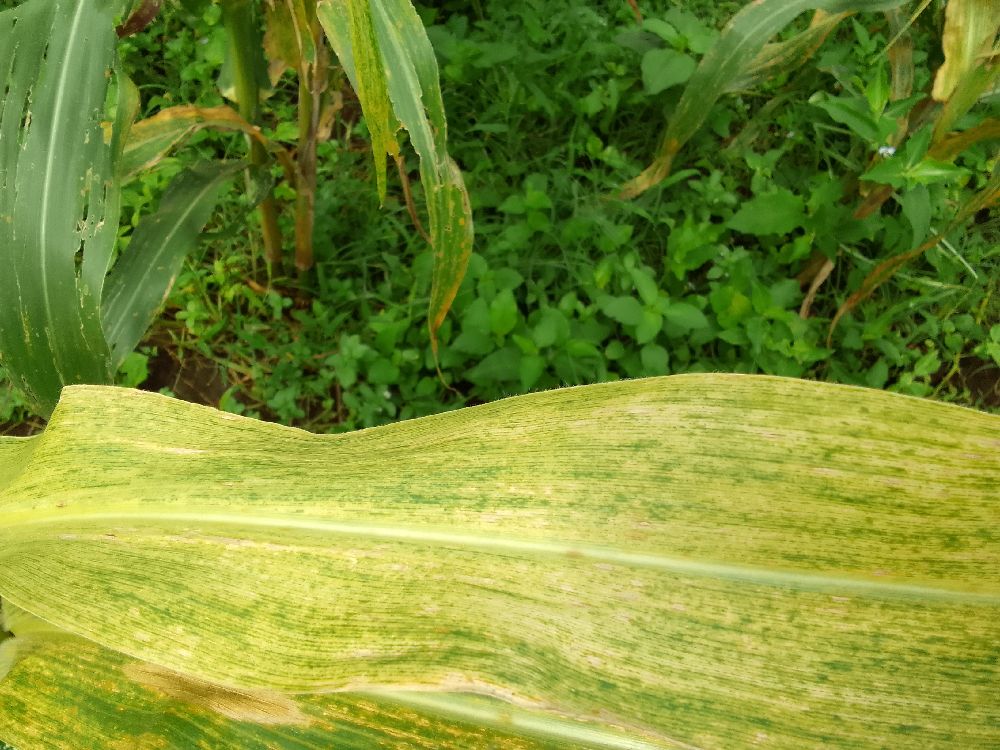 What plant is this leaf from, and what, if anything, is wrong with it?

maize, maize lethal necrosis
